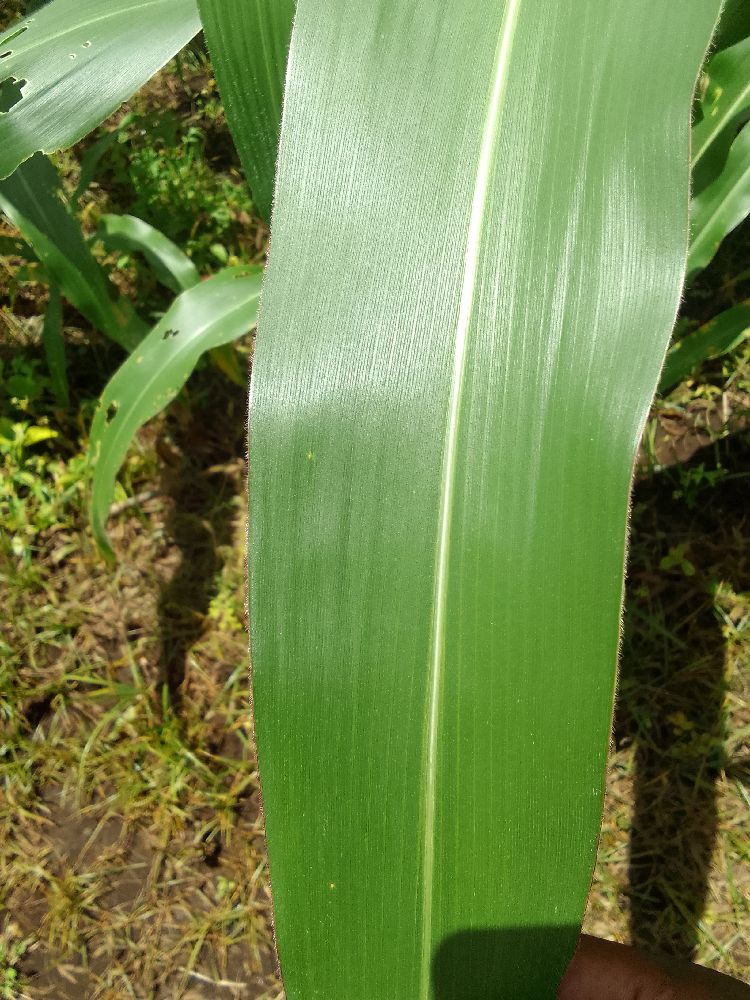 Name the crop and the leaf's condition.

maize, healthy
